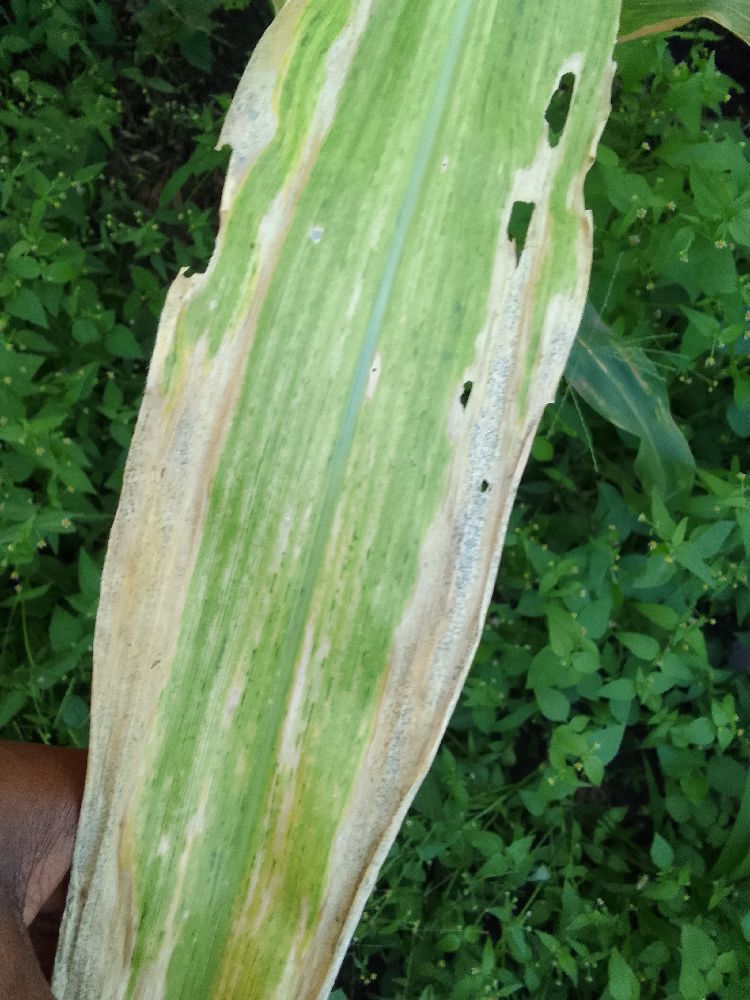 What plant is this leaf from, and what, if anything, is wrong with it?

maize, maize lethal necrosis
